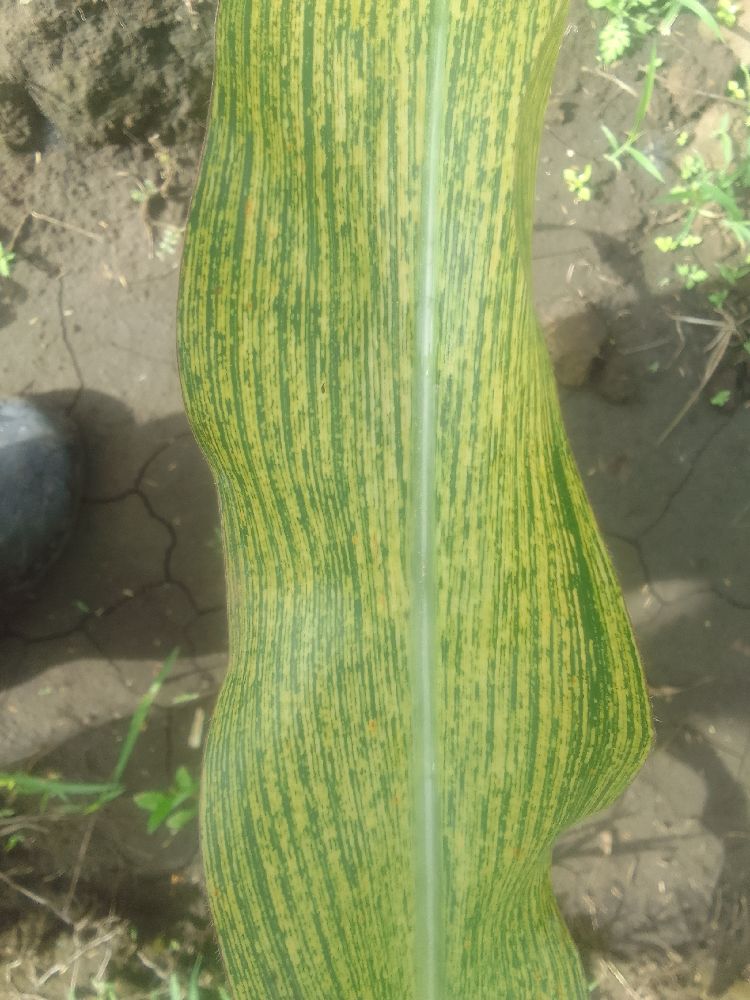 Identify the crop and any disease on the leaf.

maize, maize streak virus
